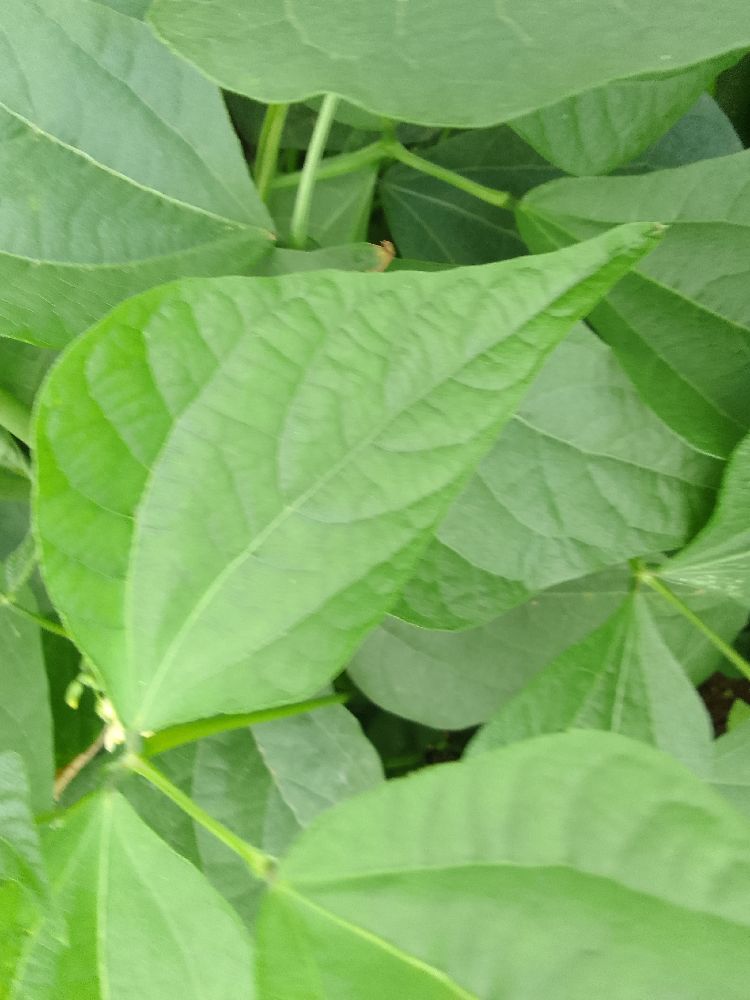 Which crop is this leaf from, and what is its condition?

common bean, healthy
